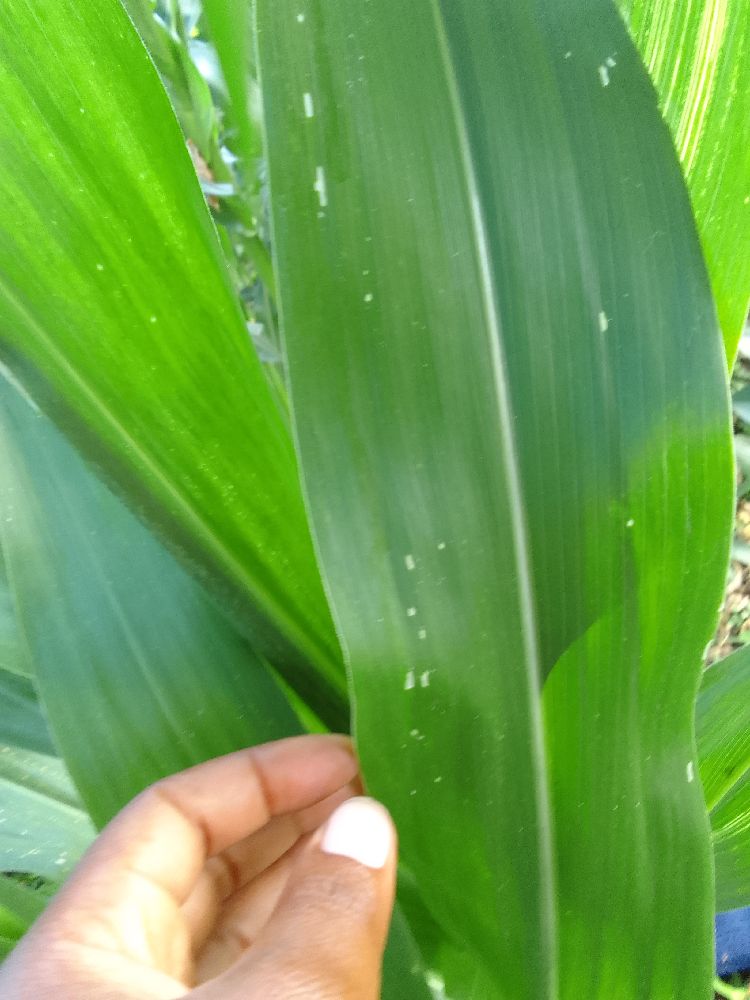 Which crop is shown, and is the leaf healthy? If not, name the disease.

maize, healthy
